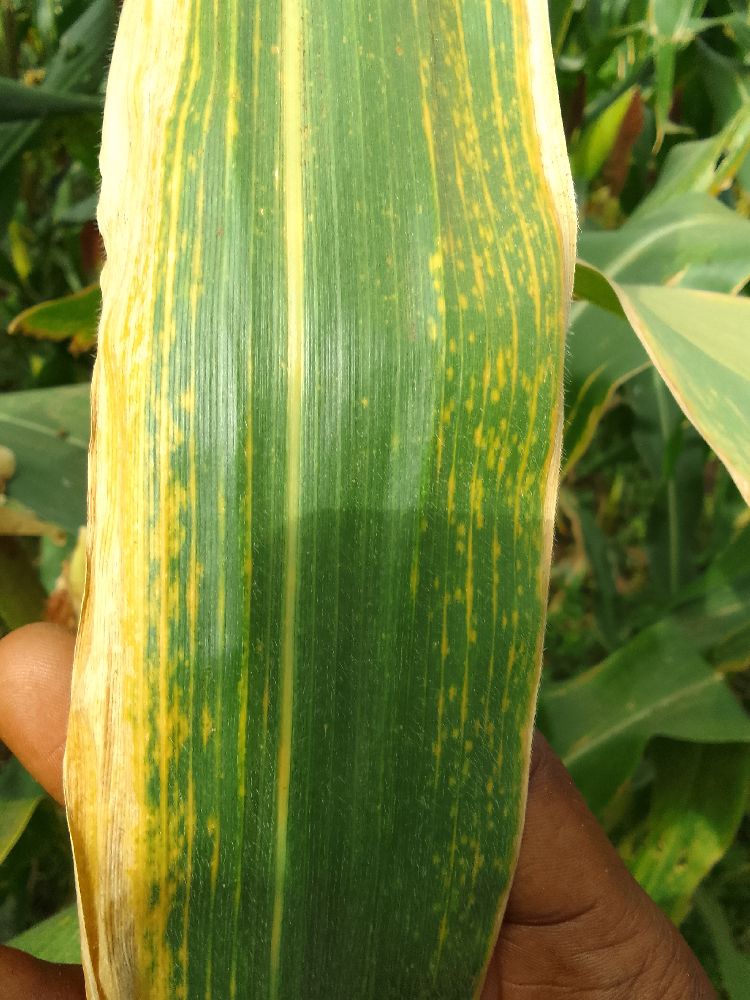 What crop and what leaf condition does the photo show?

maize, maize lethal necrosis
